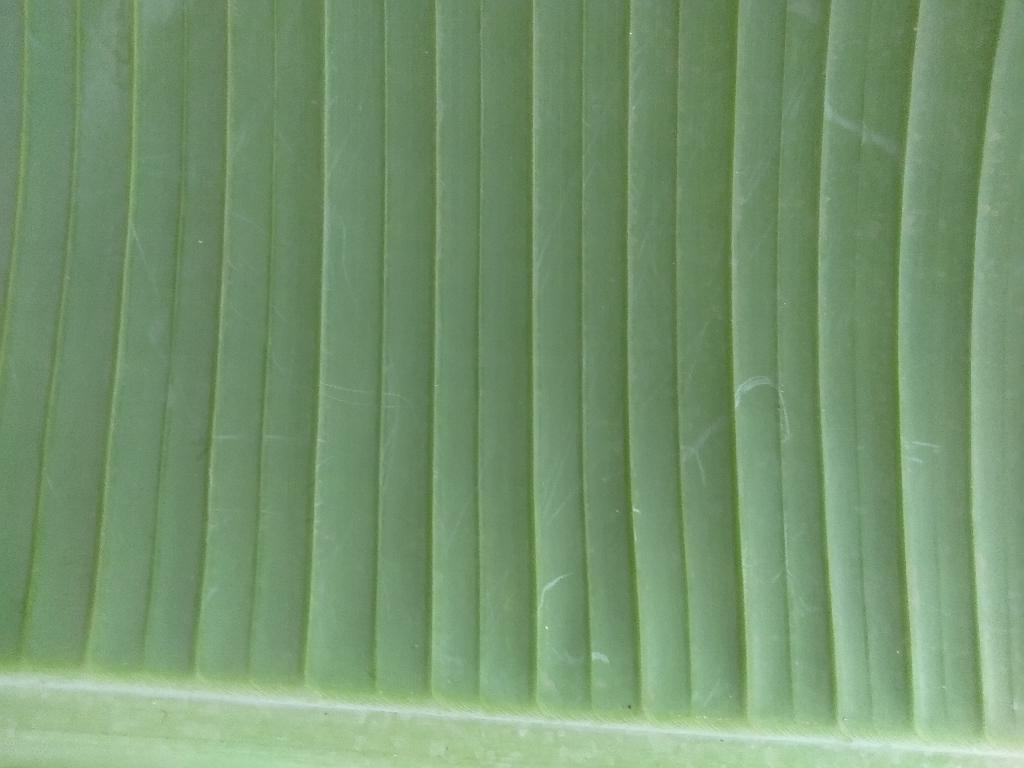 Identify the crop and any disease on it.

banana, healthy
